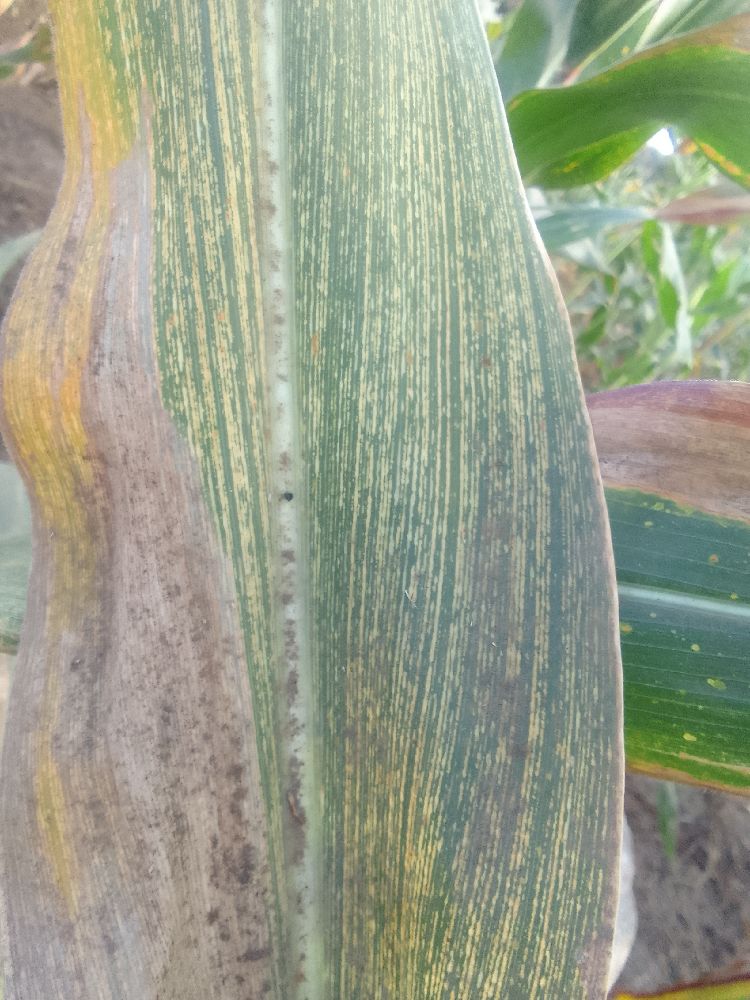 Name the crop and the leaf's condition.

maize, maize streak virus
